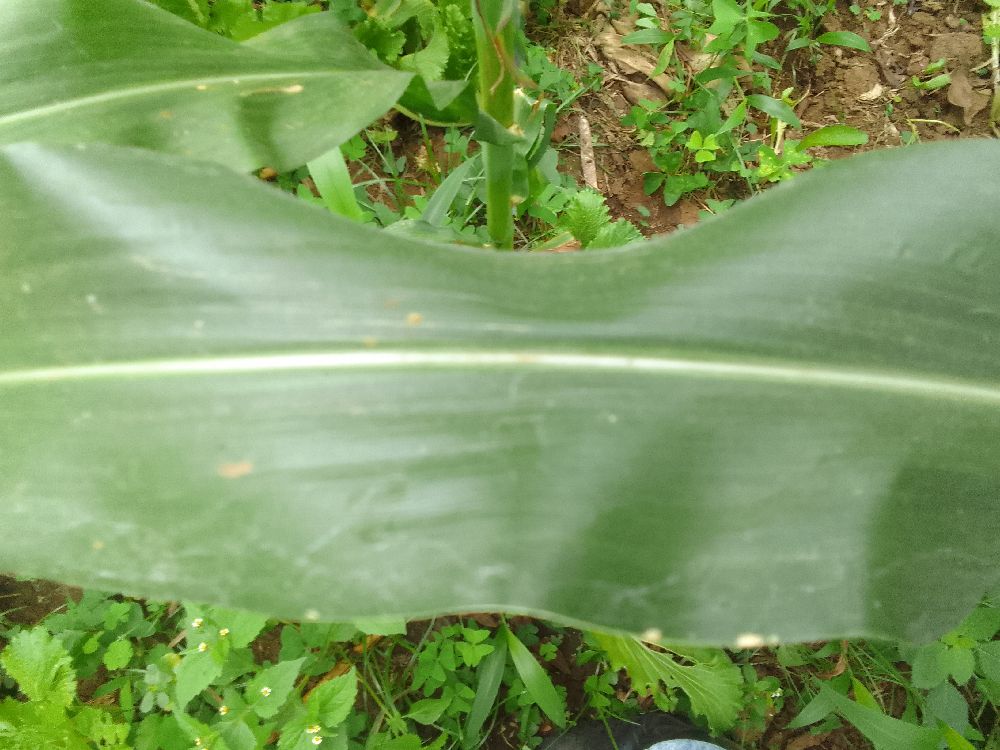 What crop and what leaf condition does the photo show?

maize, healthy
